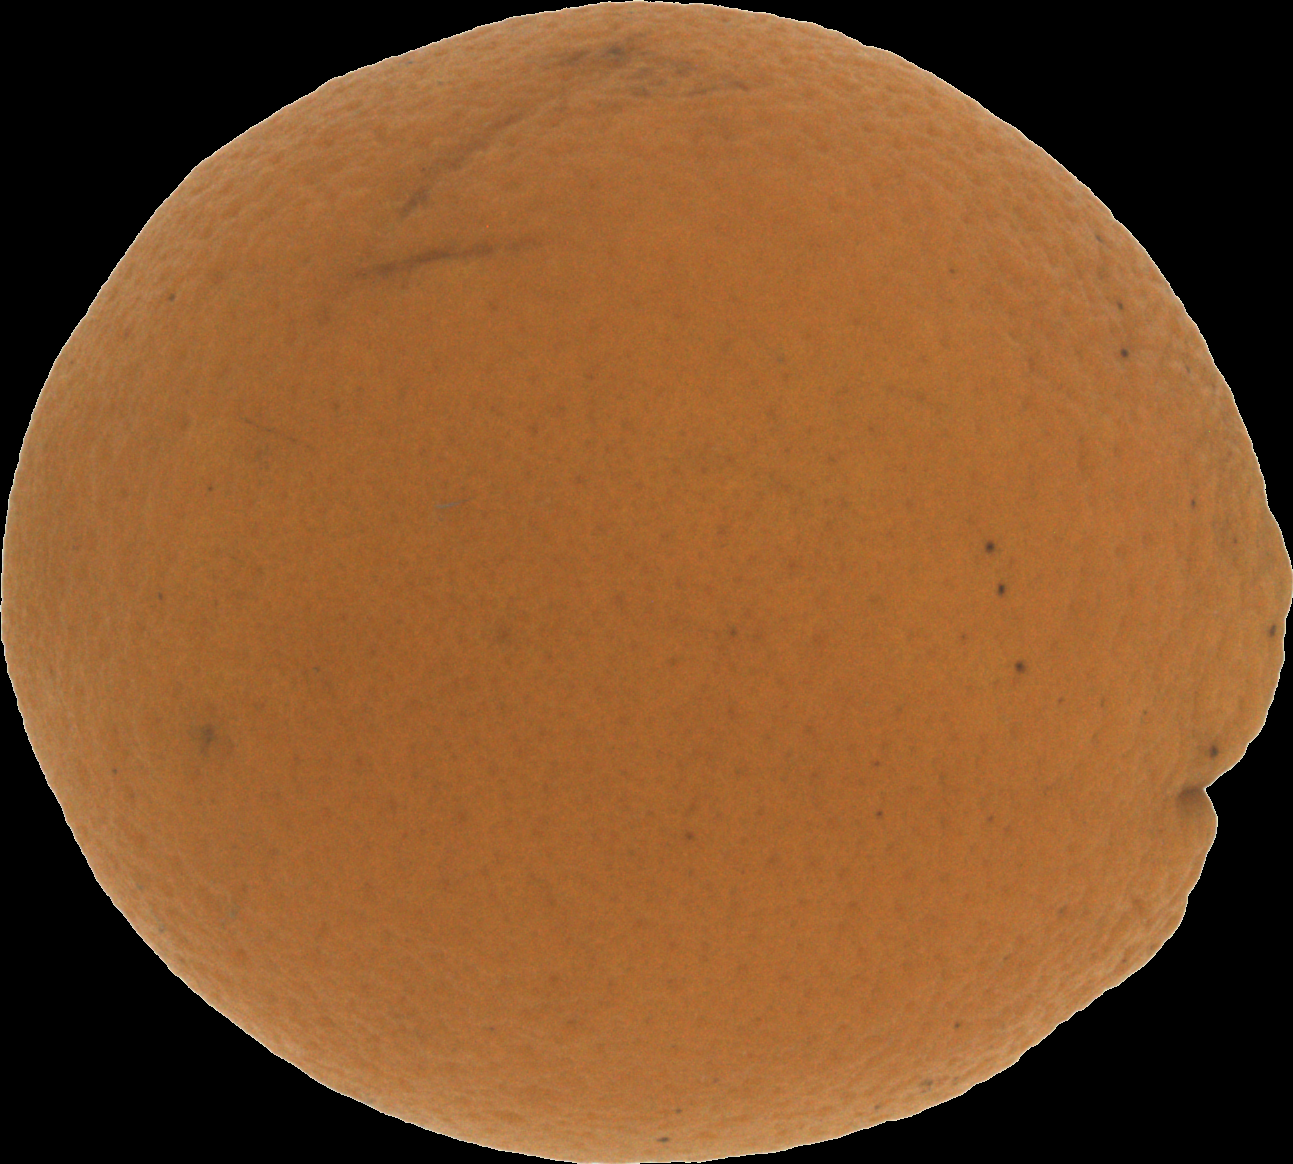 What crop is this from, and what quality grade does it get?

orange, bad
